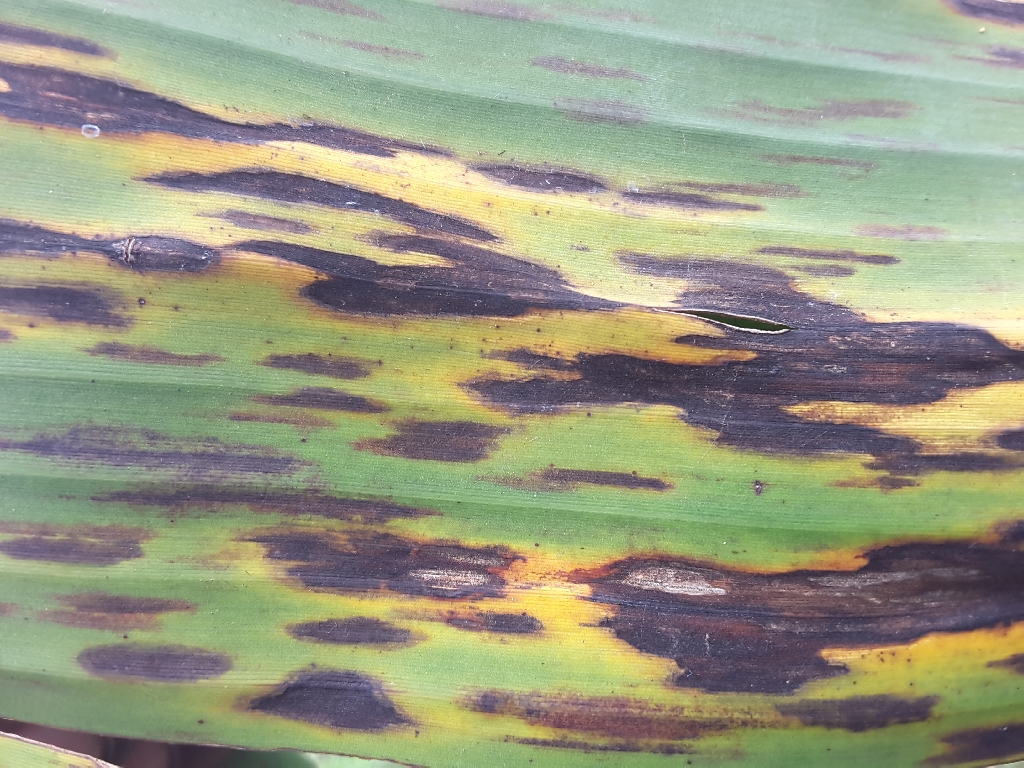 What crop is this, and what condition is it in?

banana, black sigatoka
